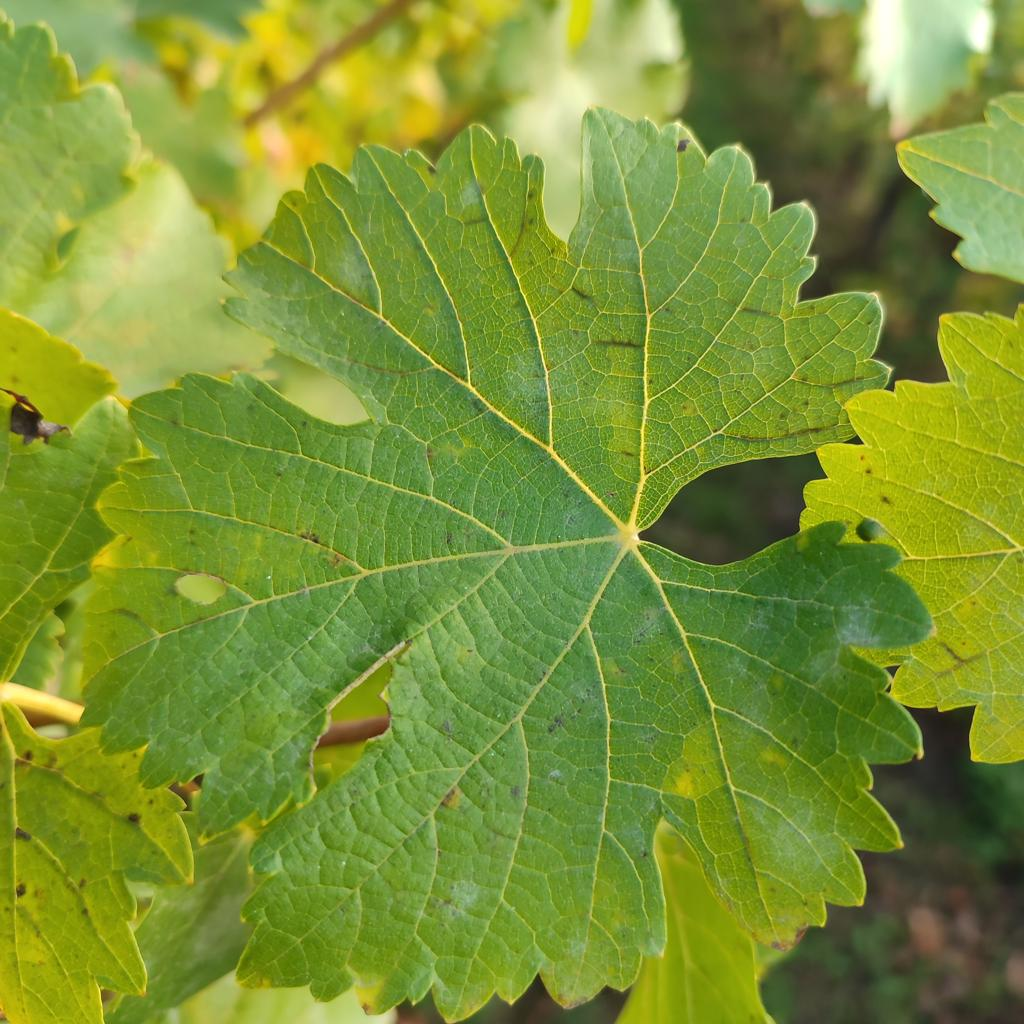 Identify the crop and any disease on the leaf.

grapevine, powdery mildew
